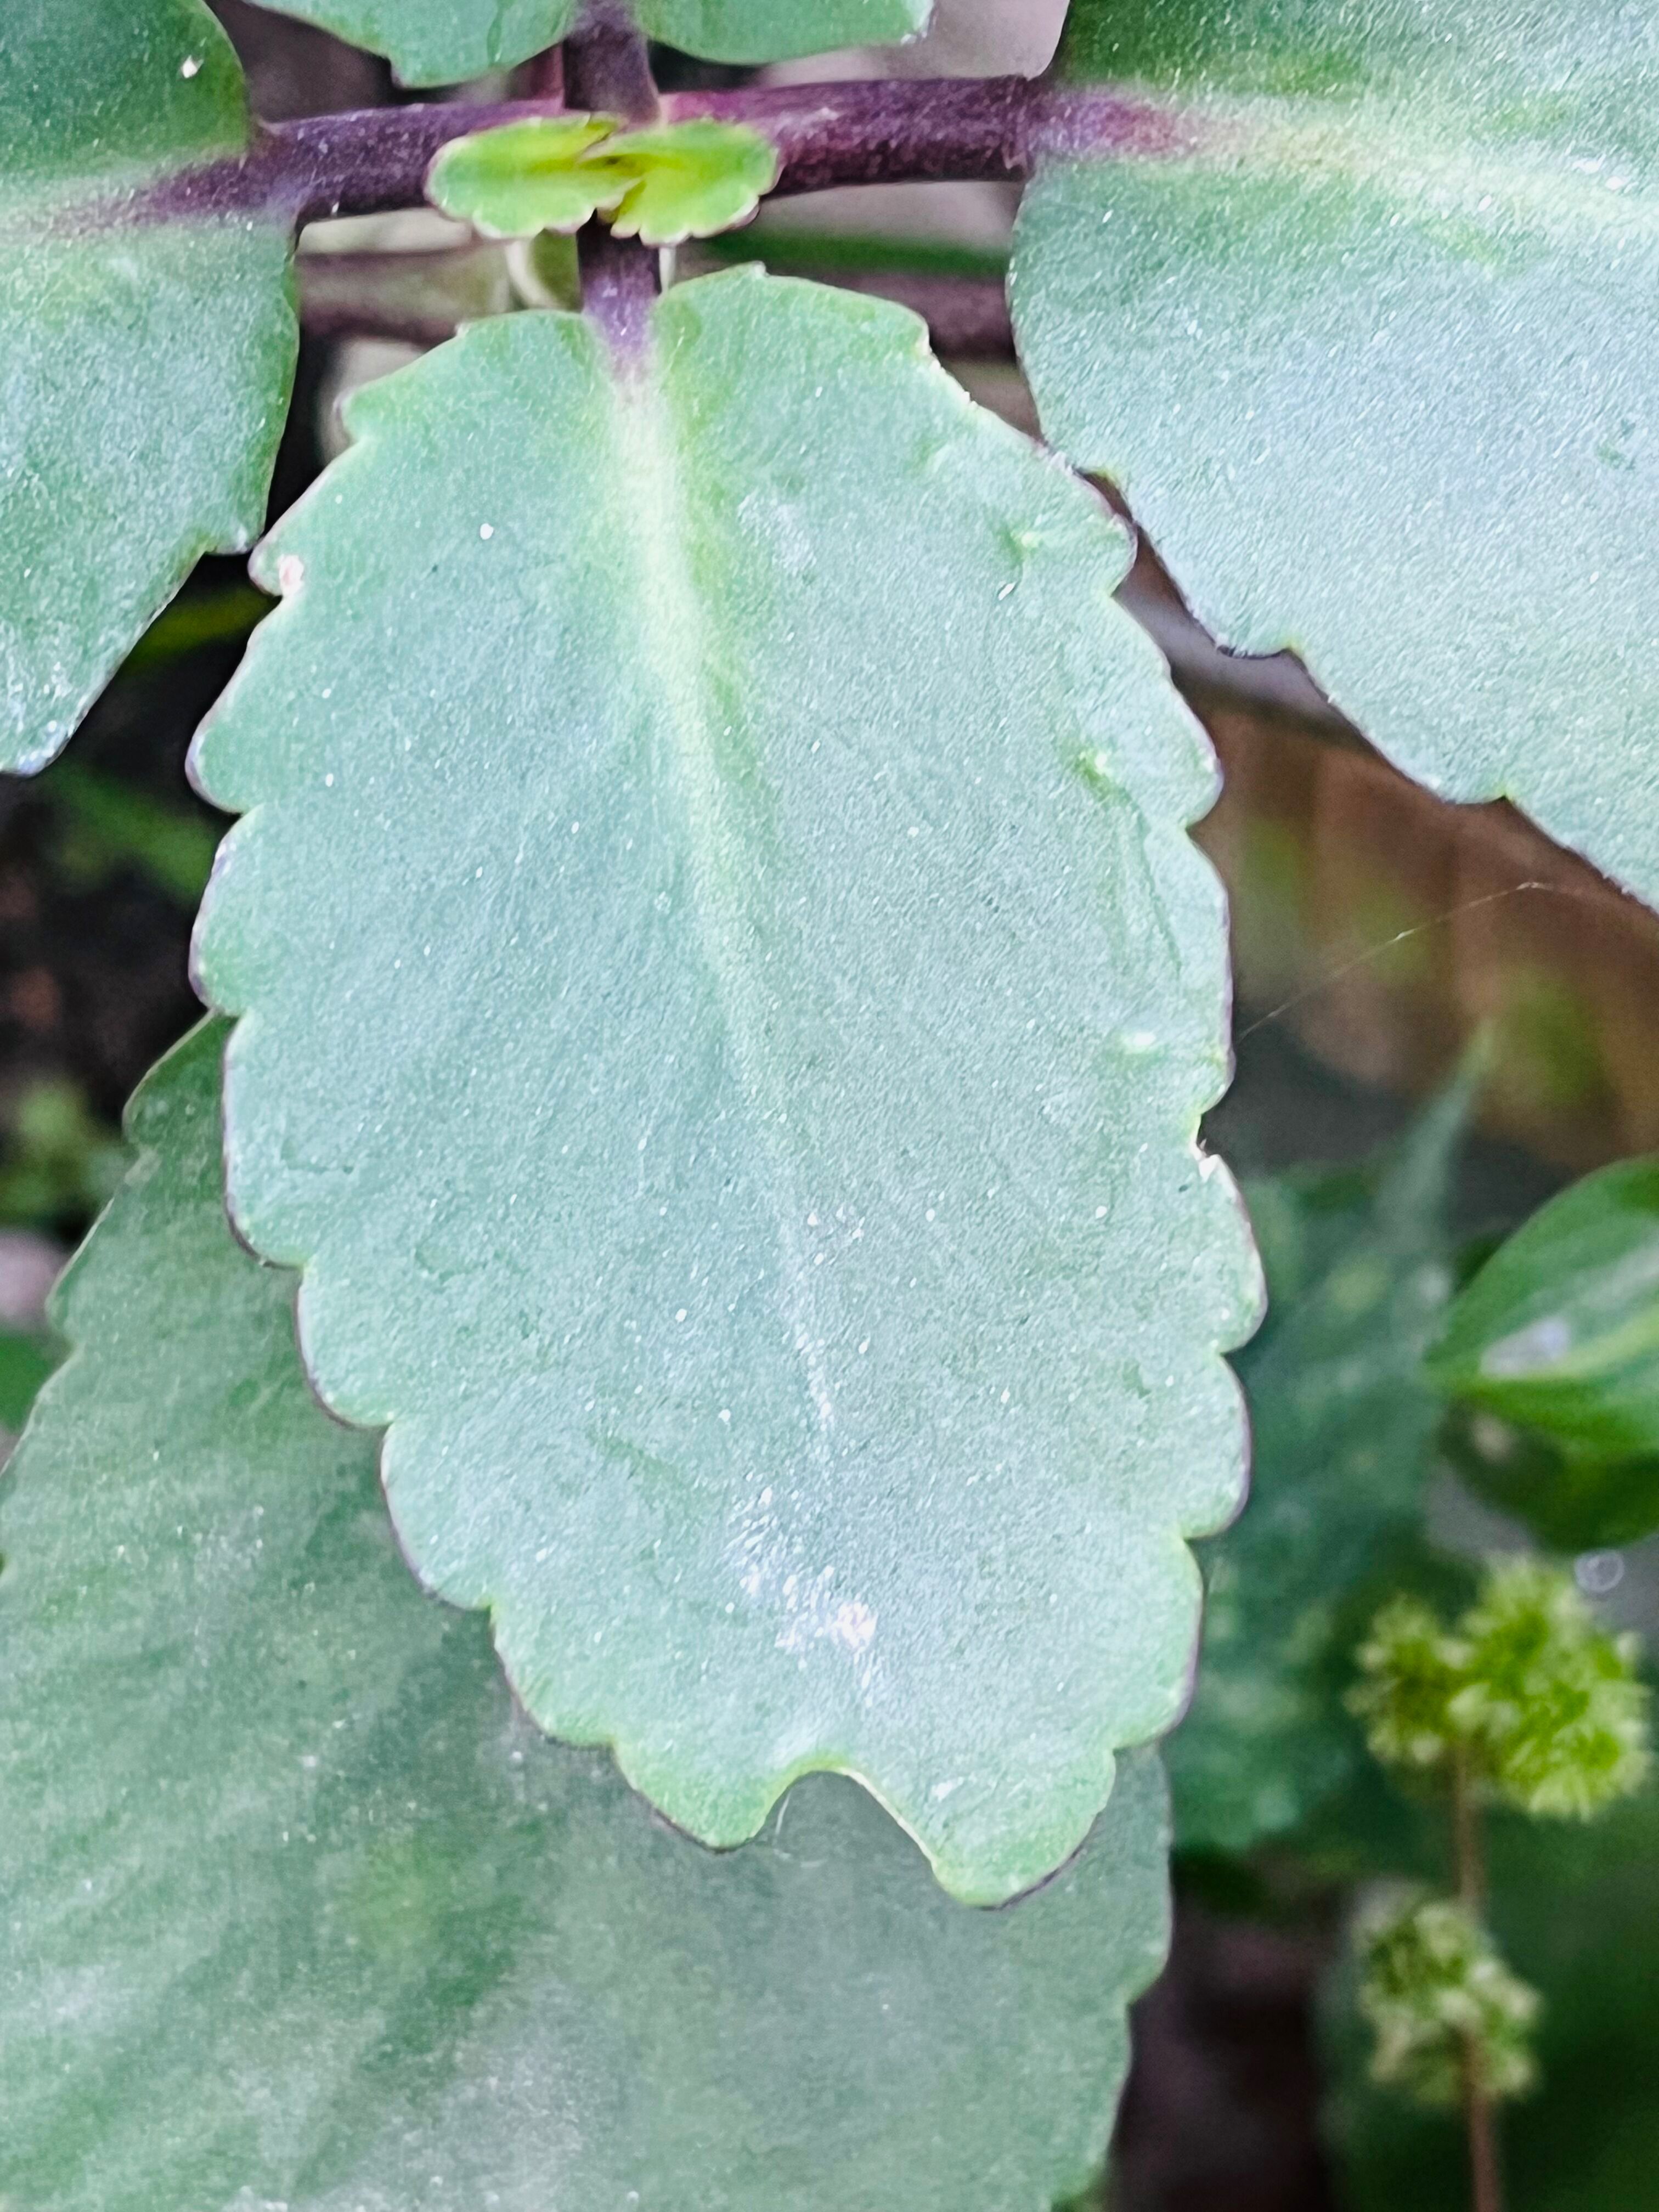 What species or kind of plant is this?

pathorkuci
